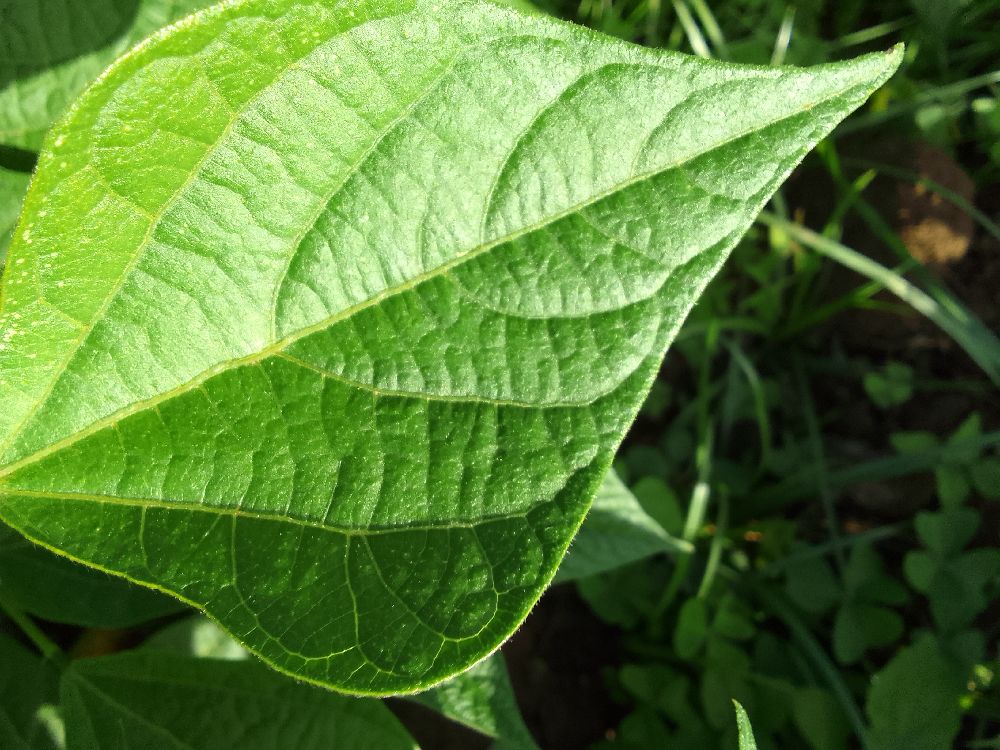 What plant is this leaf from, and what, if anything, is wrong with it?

common bean, healthy
